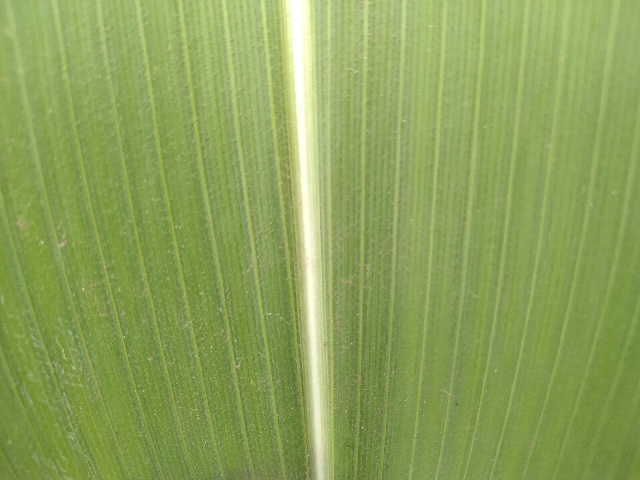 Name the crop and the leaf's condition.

maize, healthy
